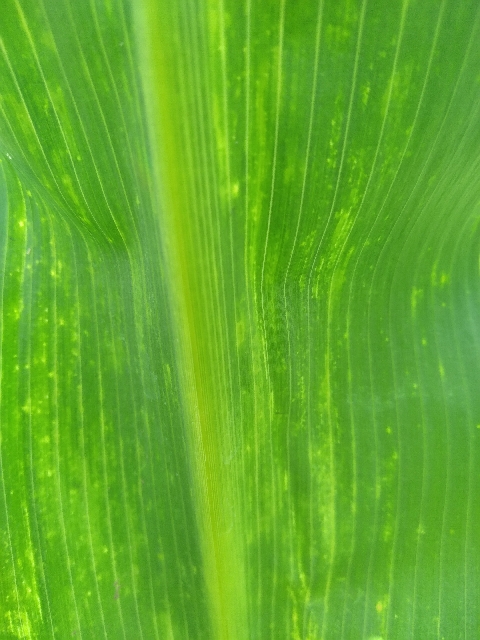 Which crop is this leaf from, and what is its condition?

maize, maize lethal necrosis
